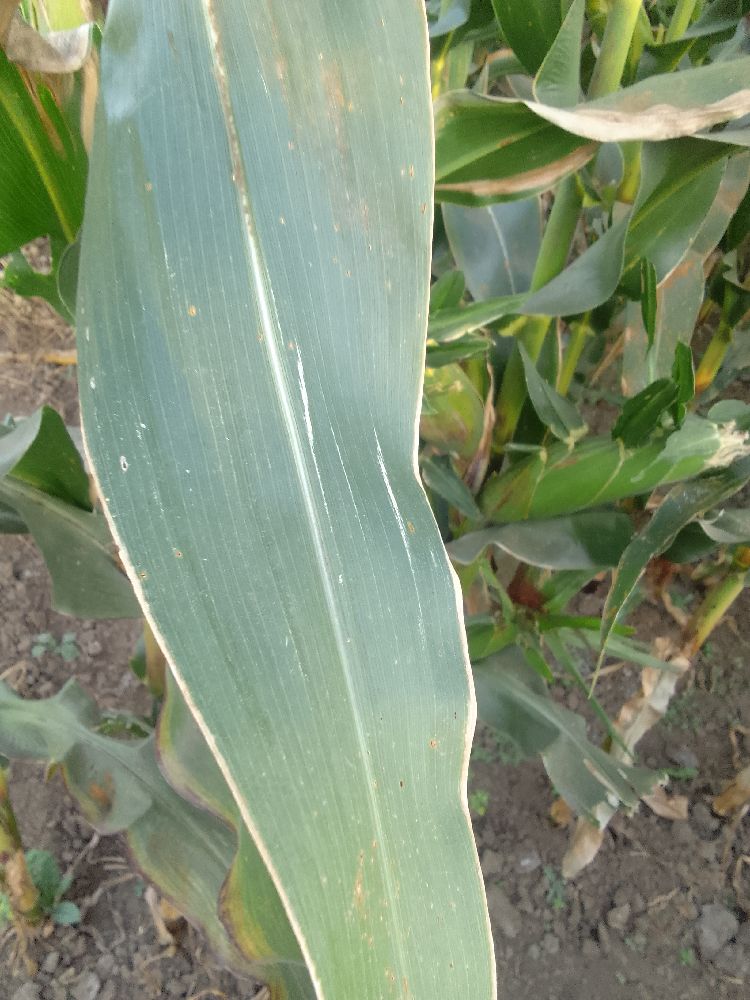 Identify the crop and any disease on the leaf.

maize, healthy
